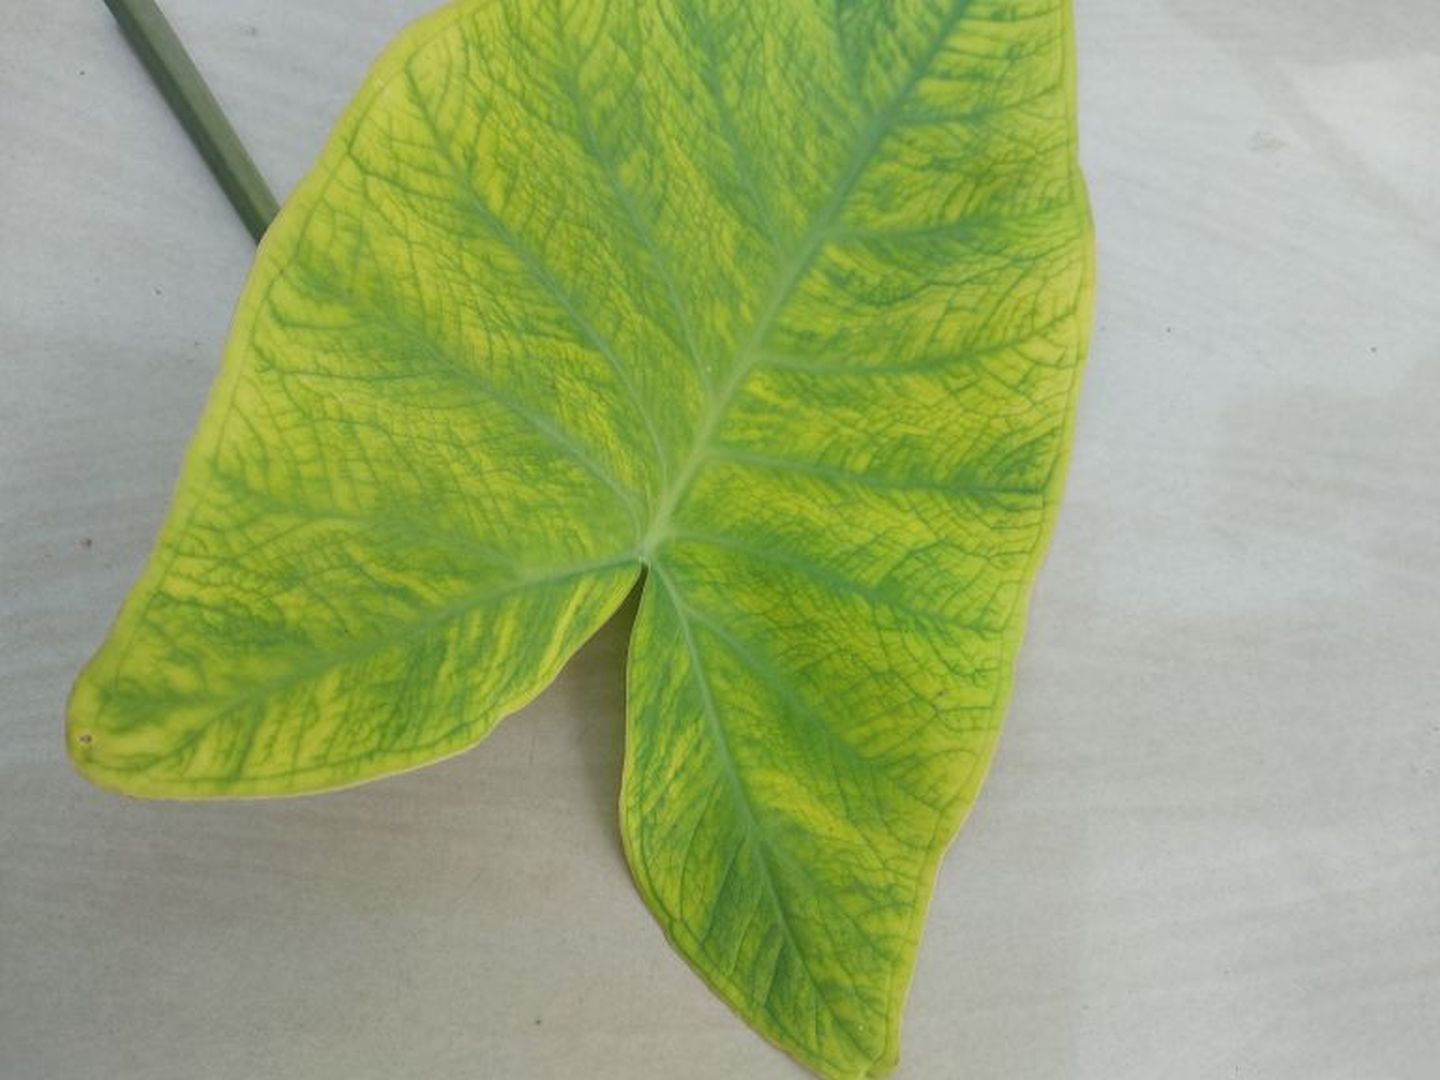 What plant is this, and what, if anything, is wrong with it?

taro, mosaic
